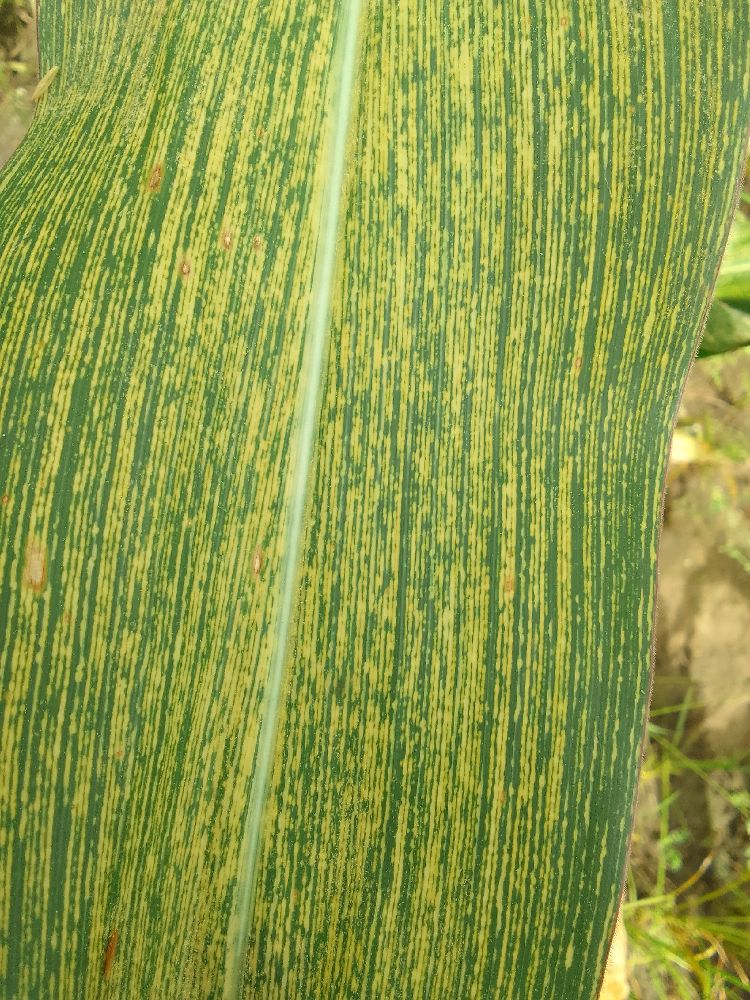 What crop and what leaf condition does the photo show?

maize, maize streak virus
